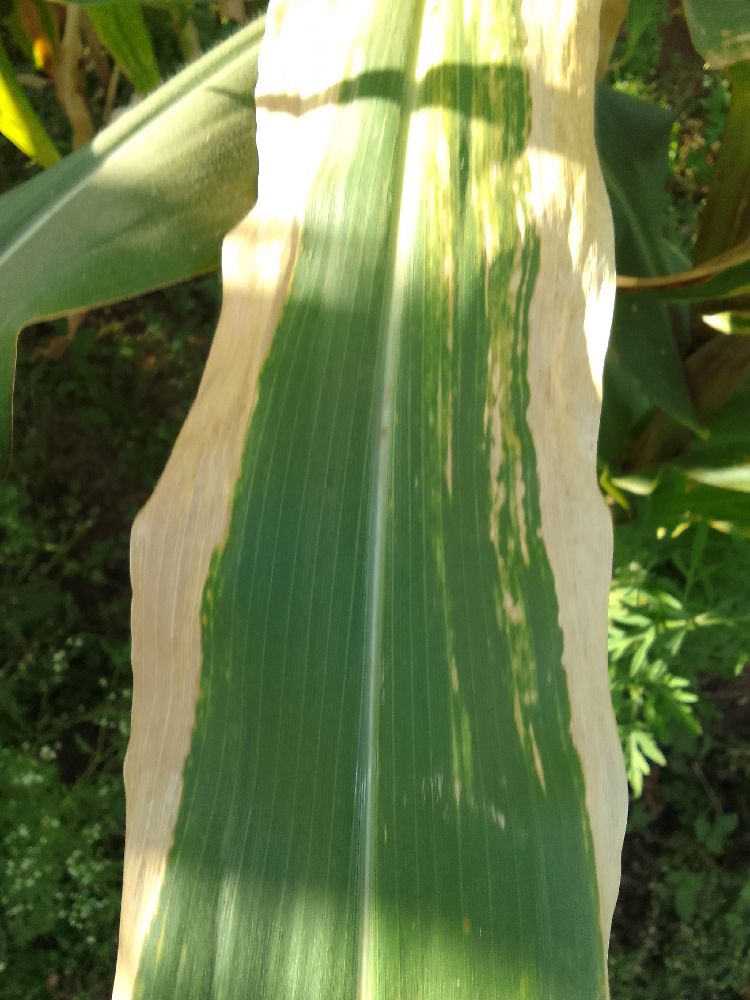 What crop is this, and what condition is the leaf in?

maize, maize lethal necrosis
